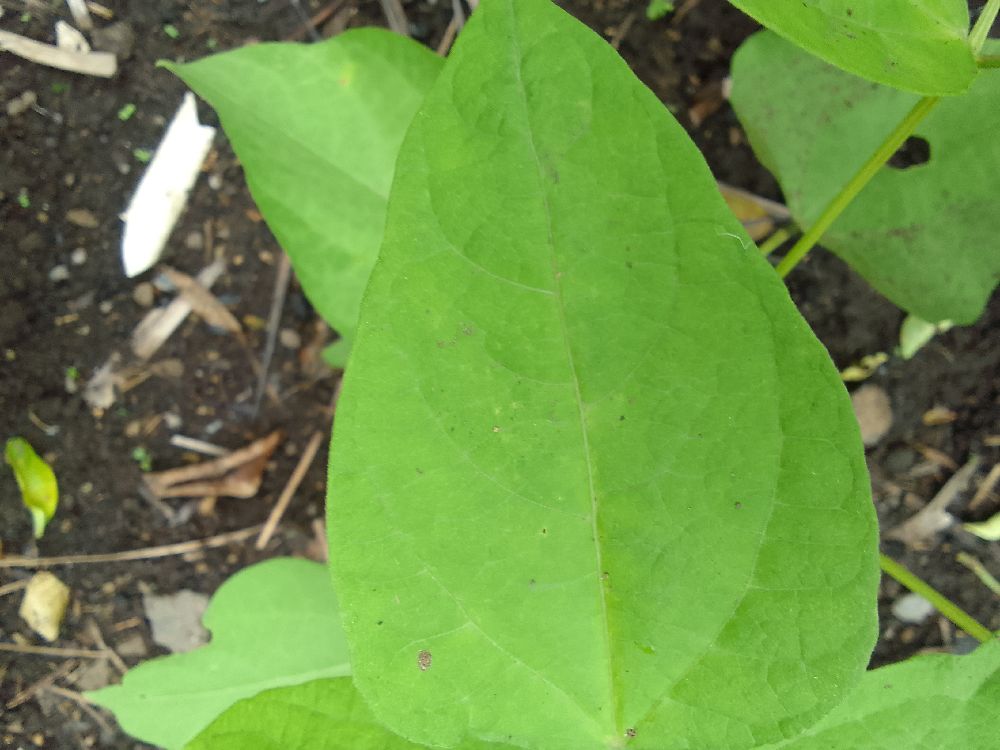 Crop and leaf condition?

common bean, healthy
